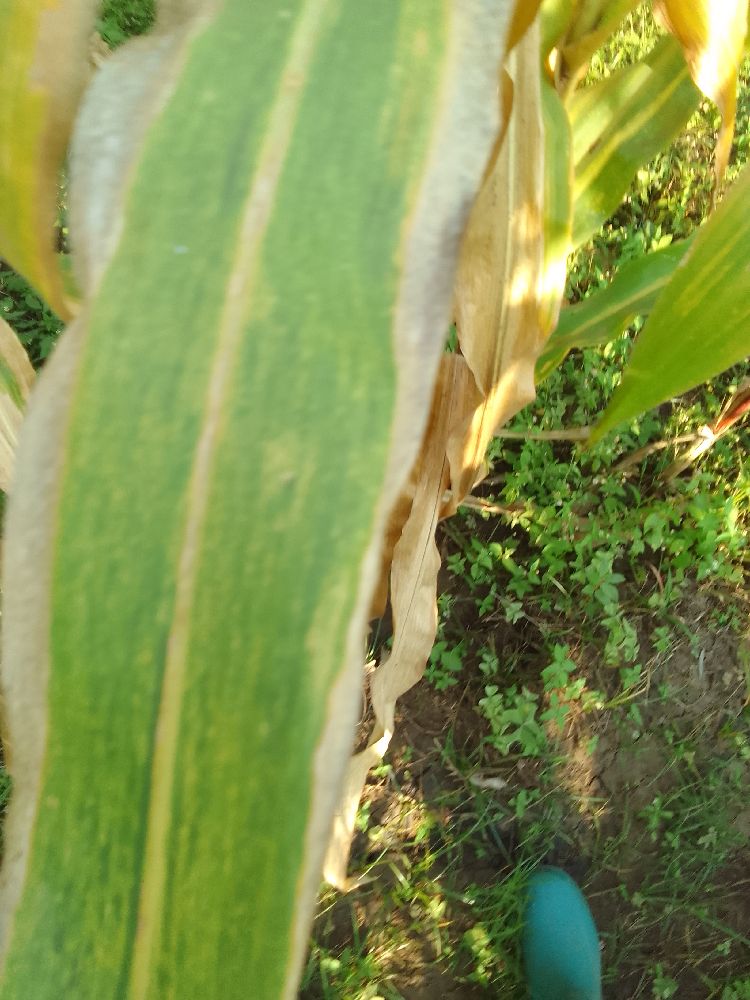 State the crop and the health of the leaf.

maize, maize lethal necrosis
